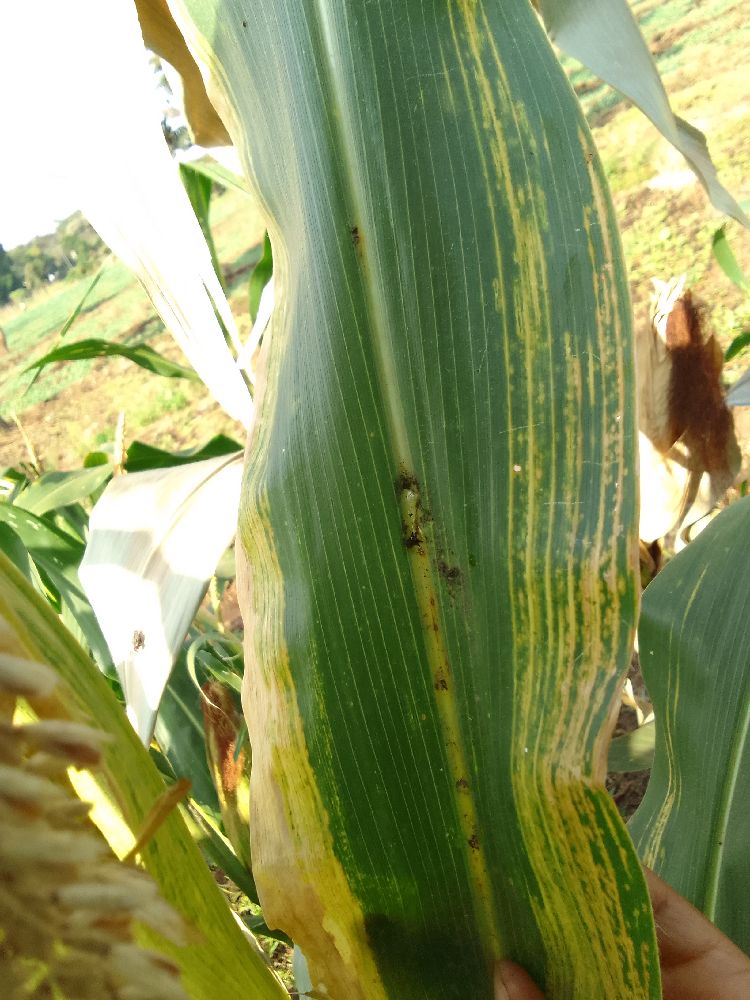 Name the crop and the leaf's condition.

maize, maize lethal necrosis
